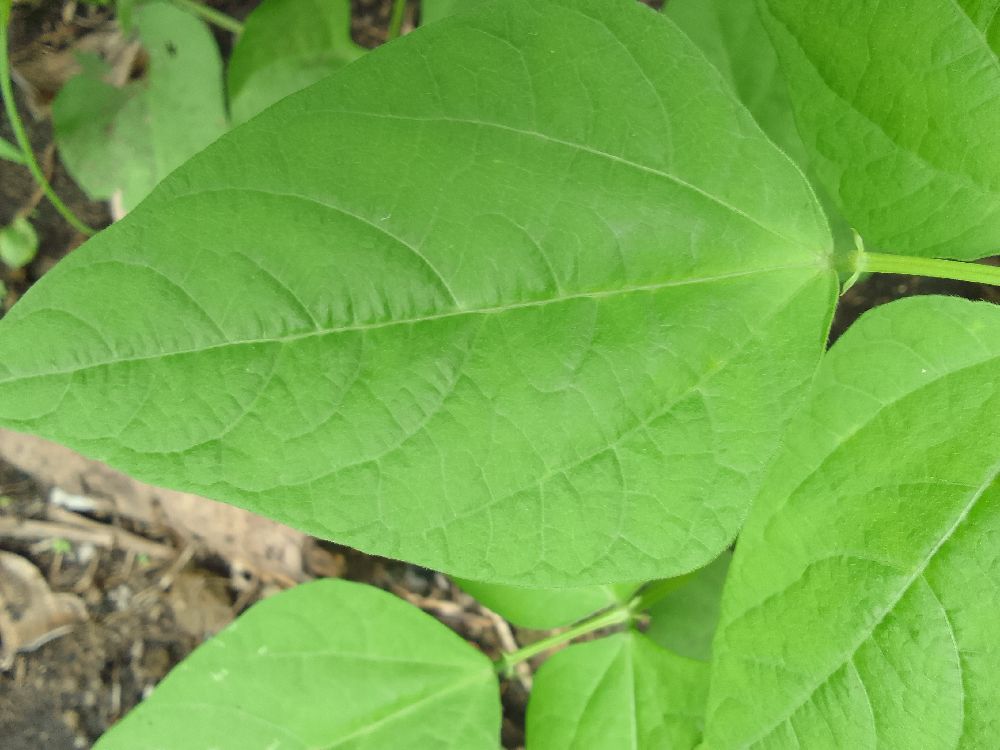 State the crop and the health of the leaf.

common bean, healthy
